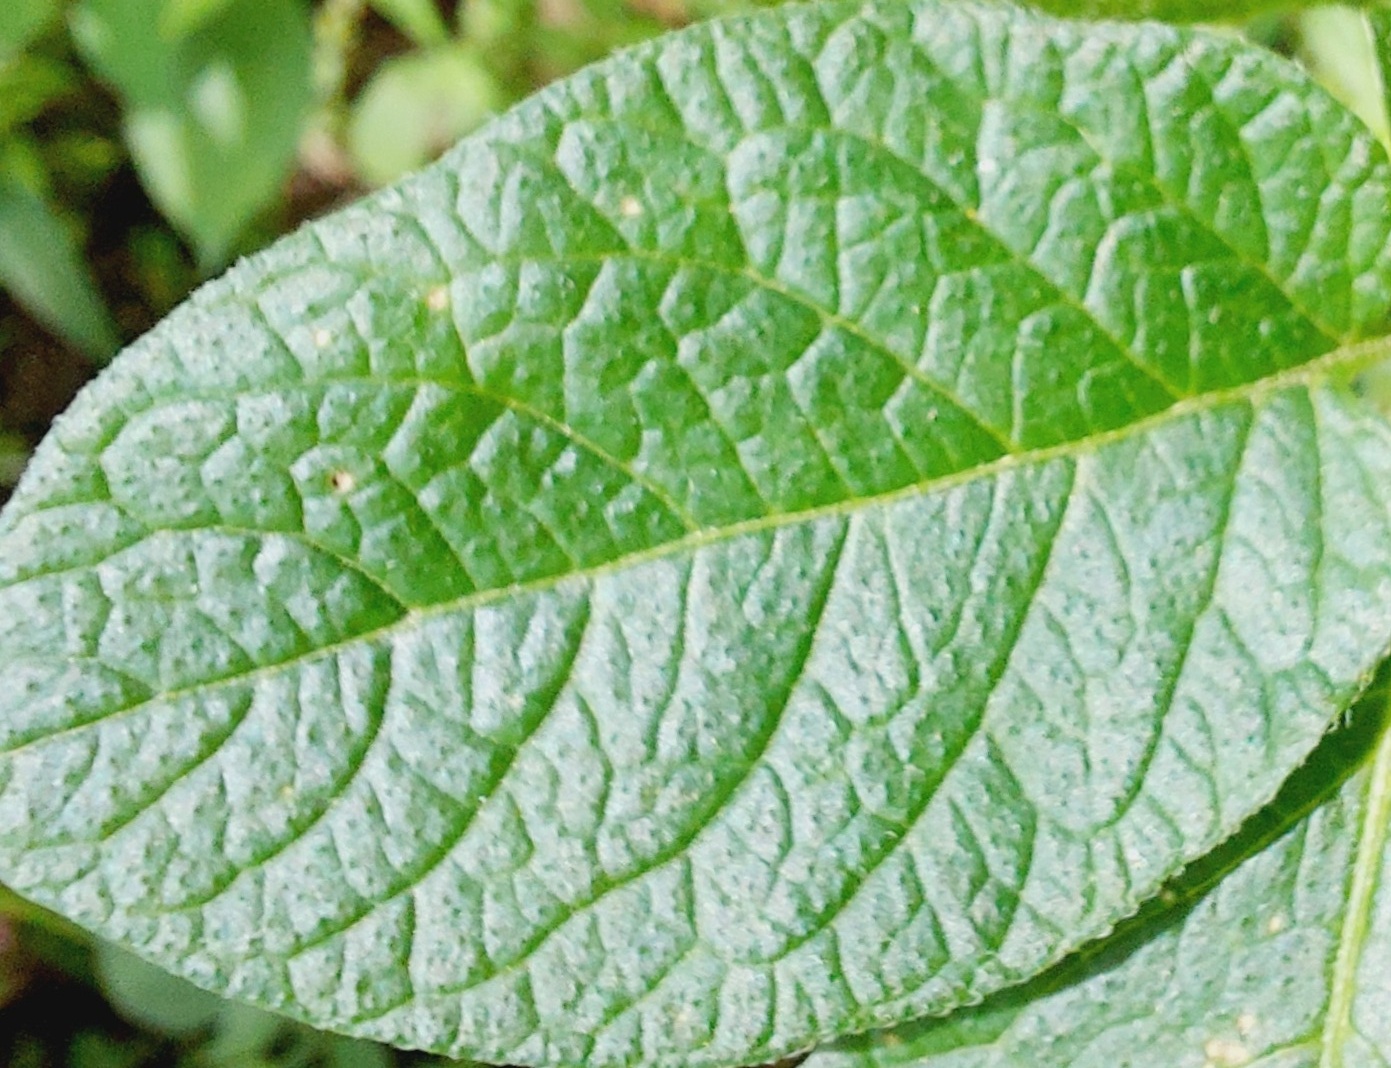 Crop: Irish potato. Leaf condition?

healthy
